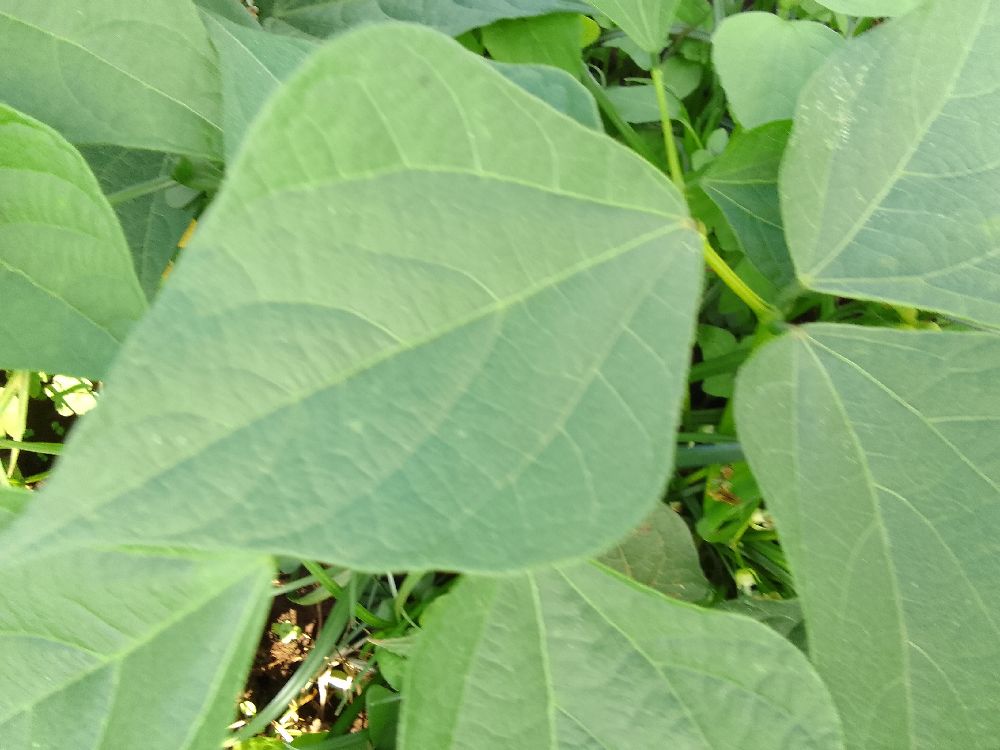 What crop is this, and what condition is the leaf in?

common bean, healthy
